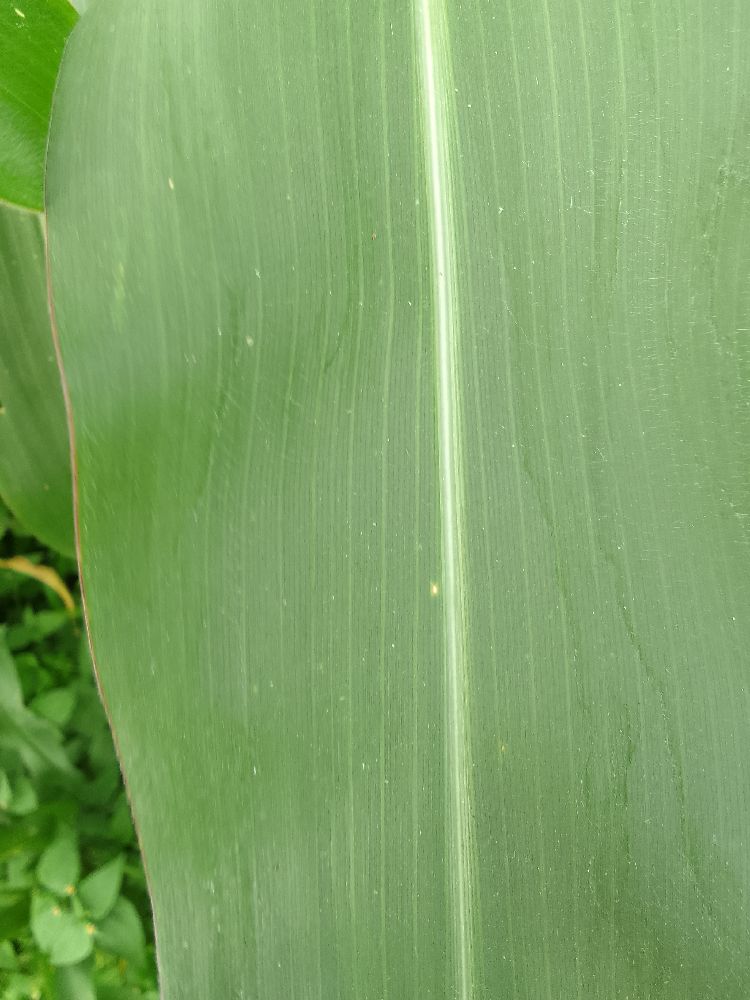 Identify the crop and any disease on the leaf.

maize, healthy
